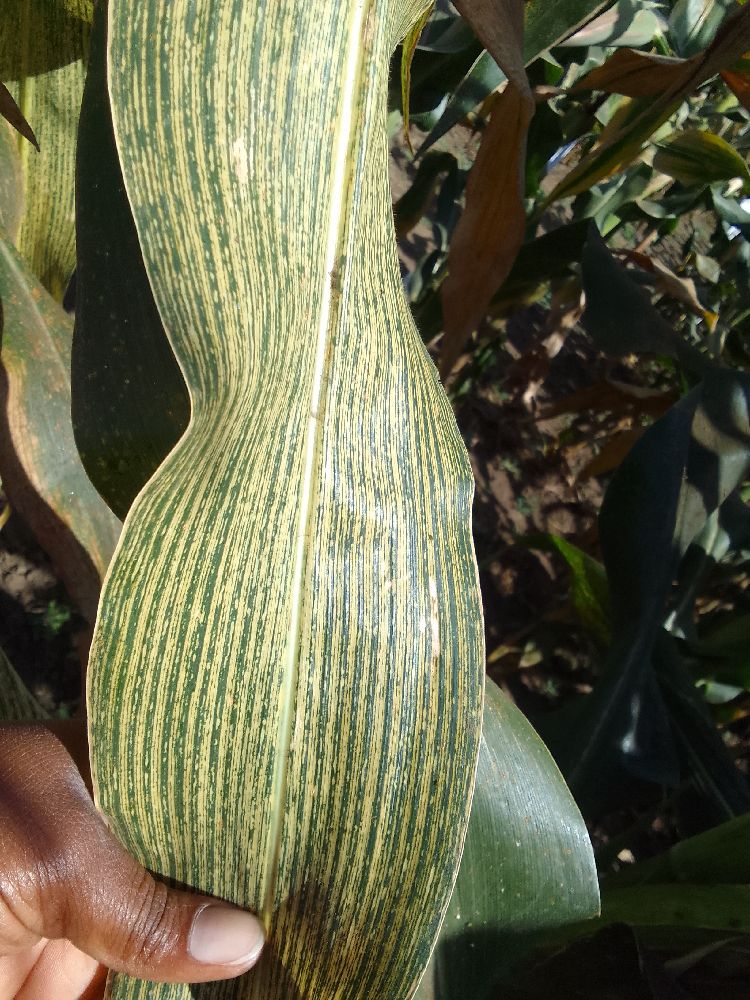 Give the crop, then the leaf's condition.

maize, maize streak virus
